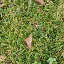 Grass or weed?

grass
